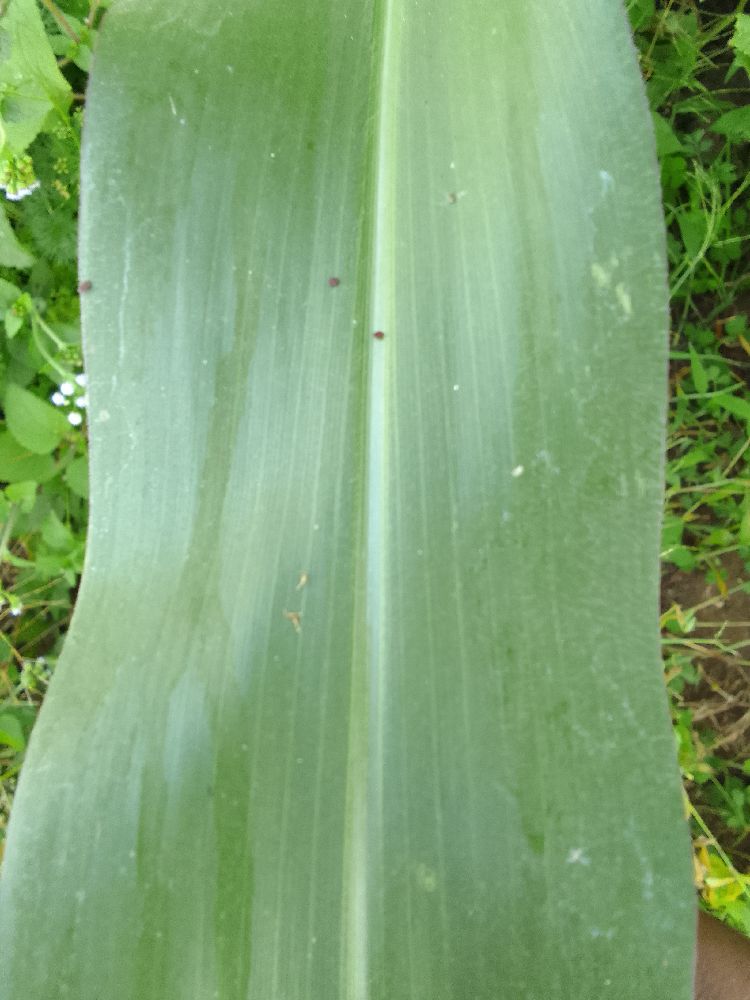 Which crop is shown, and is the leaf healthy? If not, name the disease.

maize, healthy
